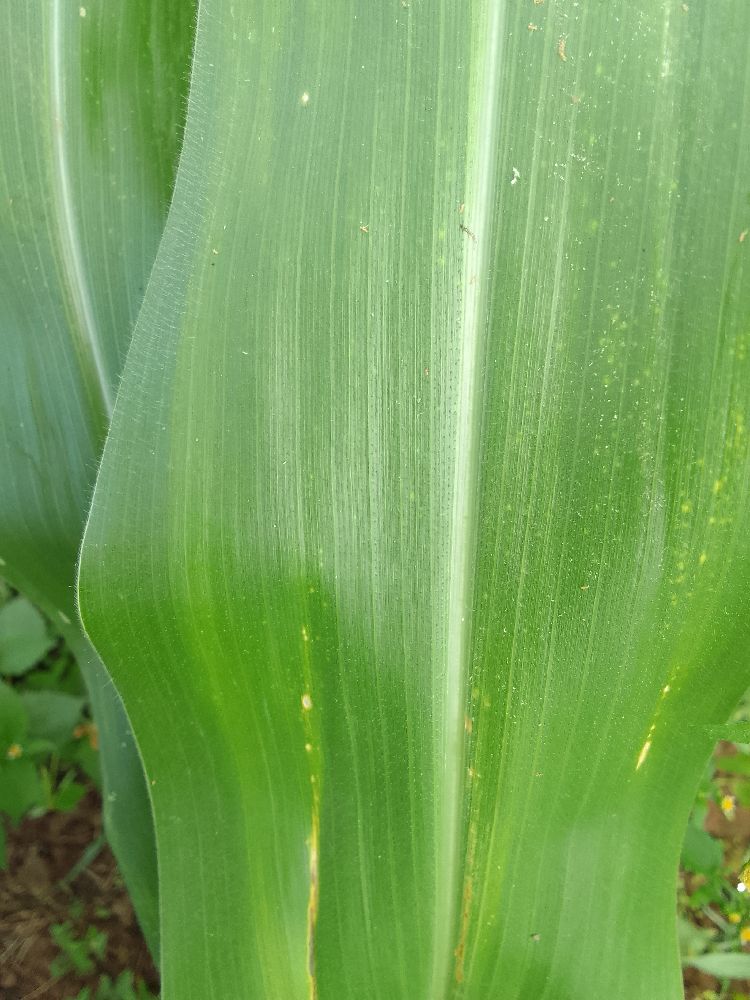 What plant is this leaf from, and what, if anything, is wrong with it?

maize, healthy
